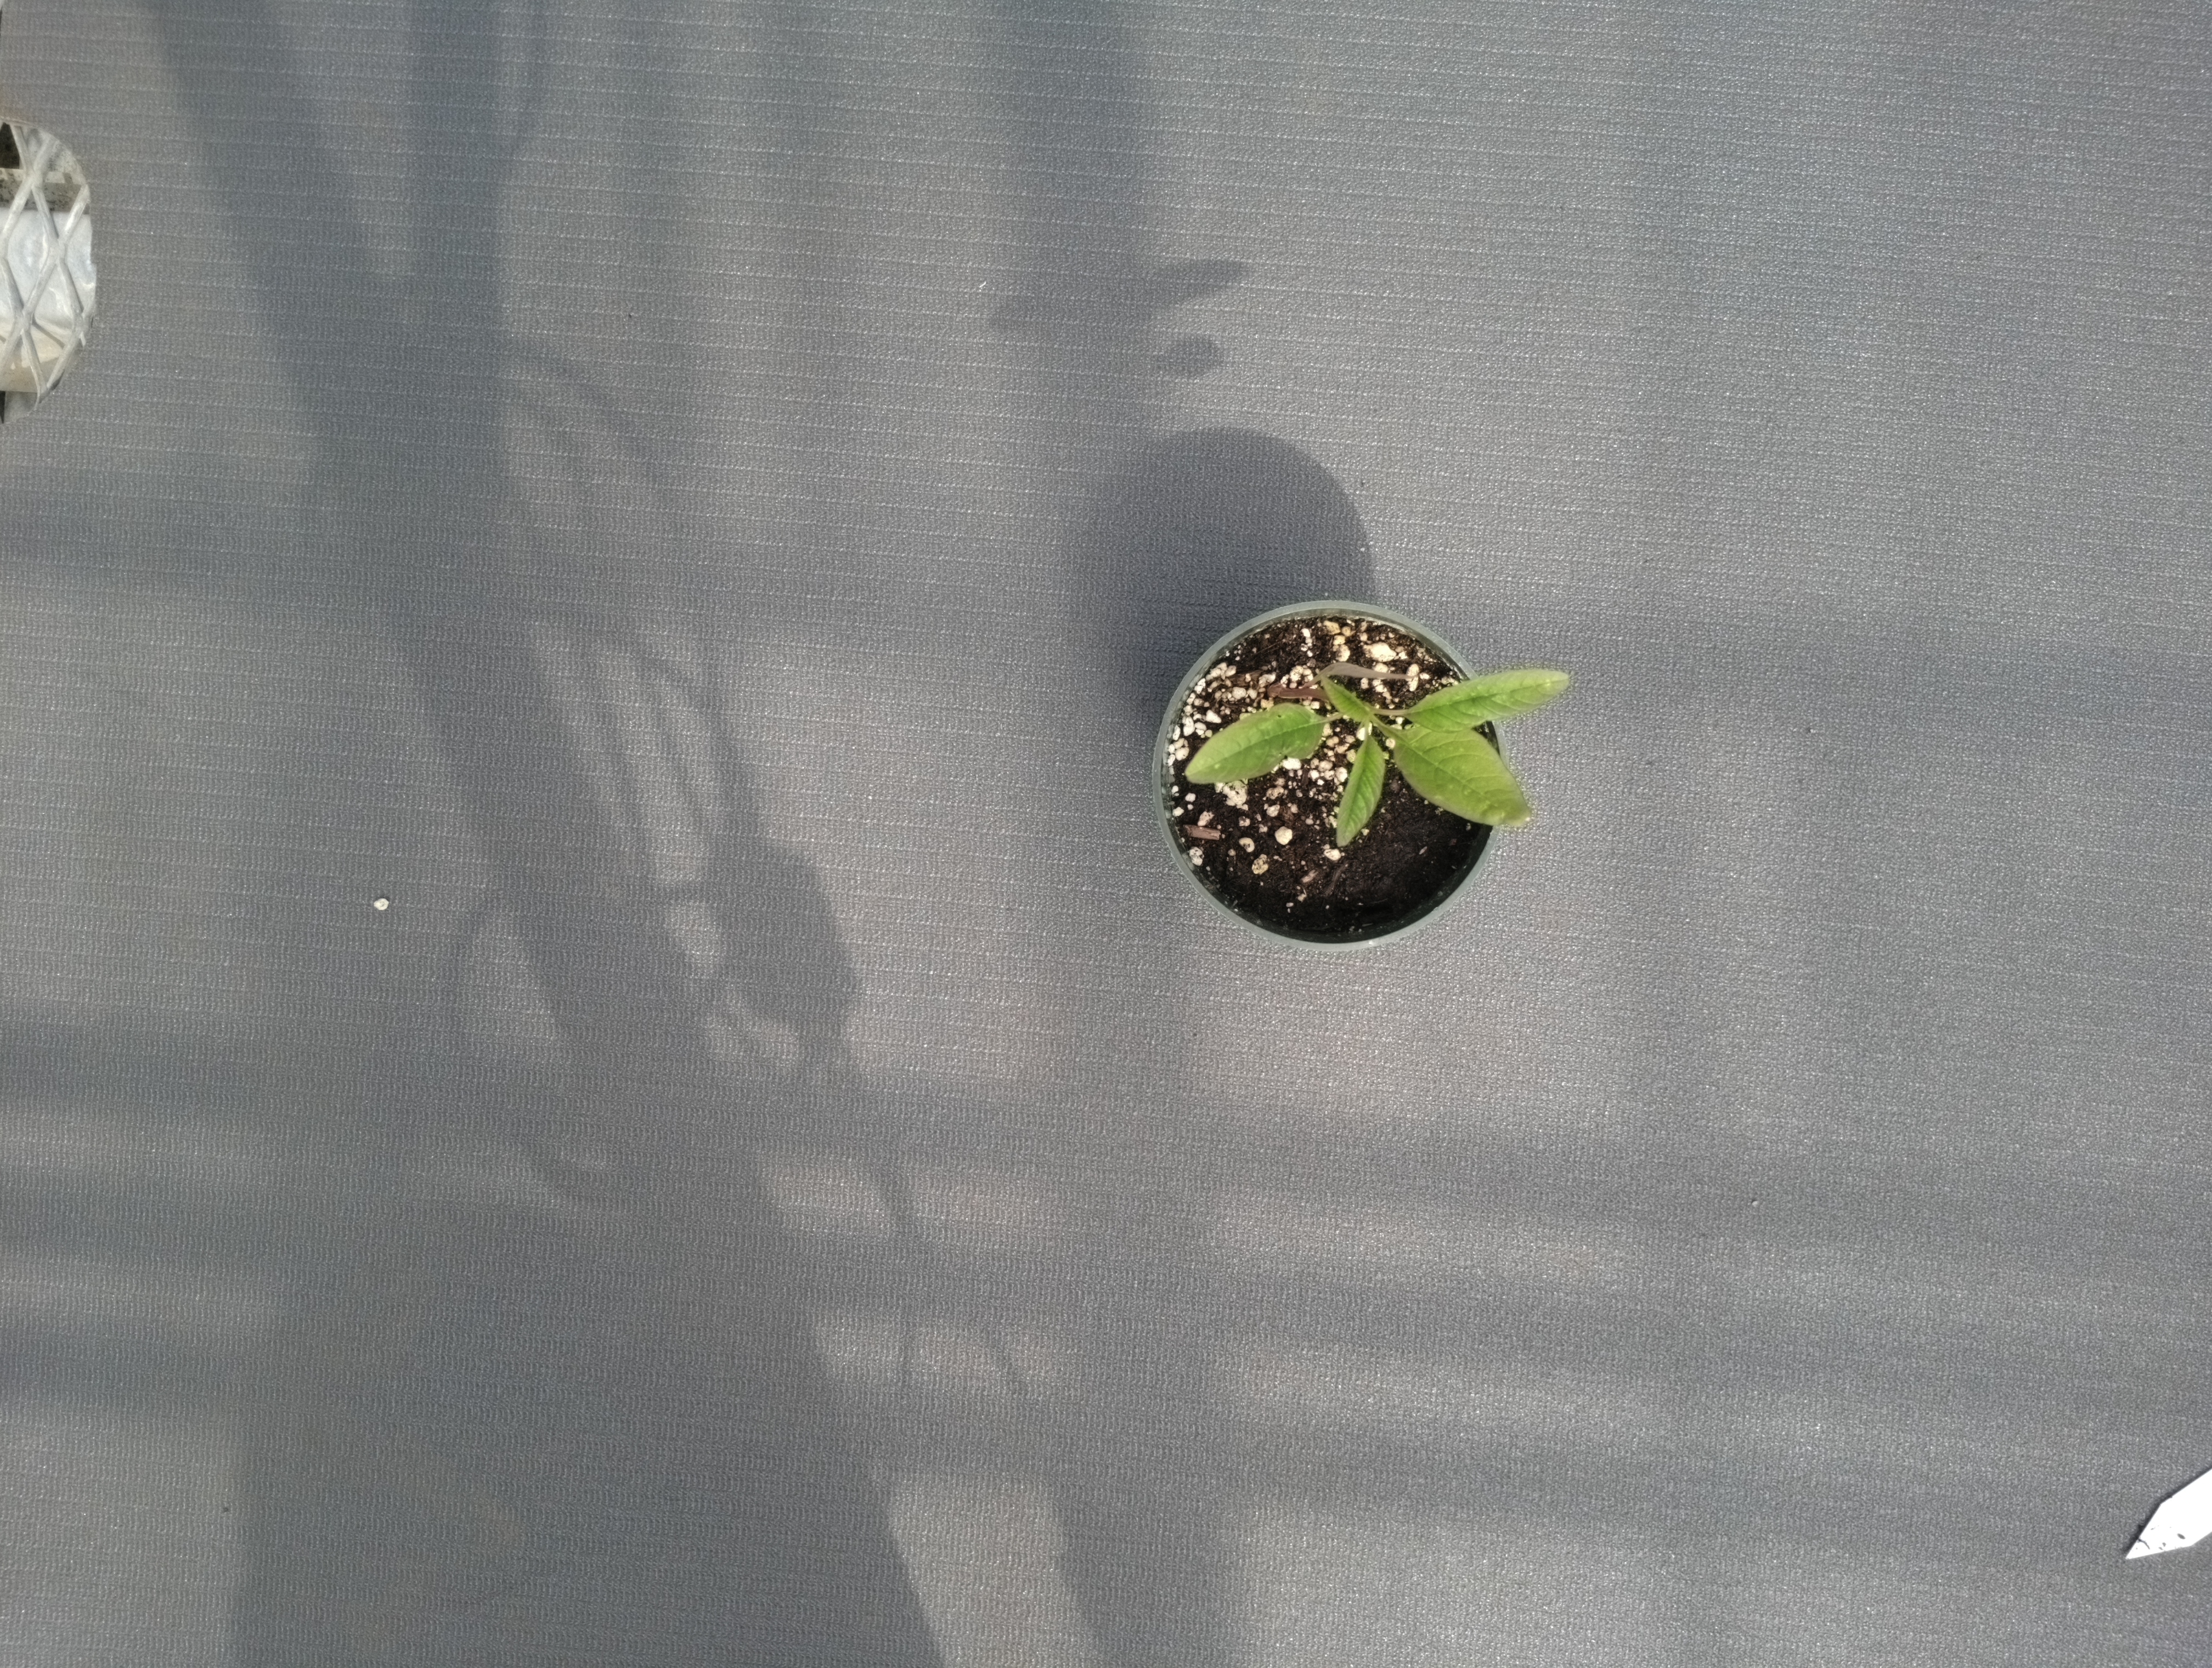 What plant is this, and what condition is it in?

waterhemp, healthy untreated
